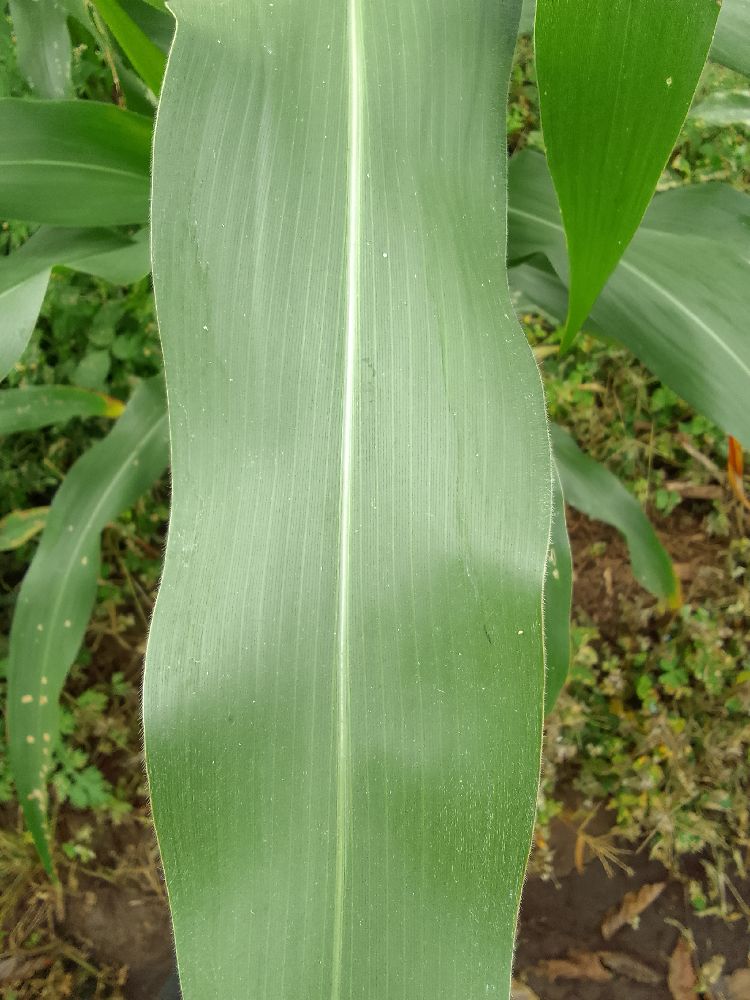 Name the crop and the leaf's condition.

maize, healthy
